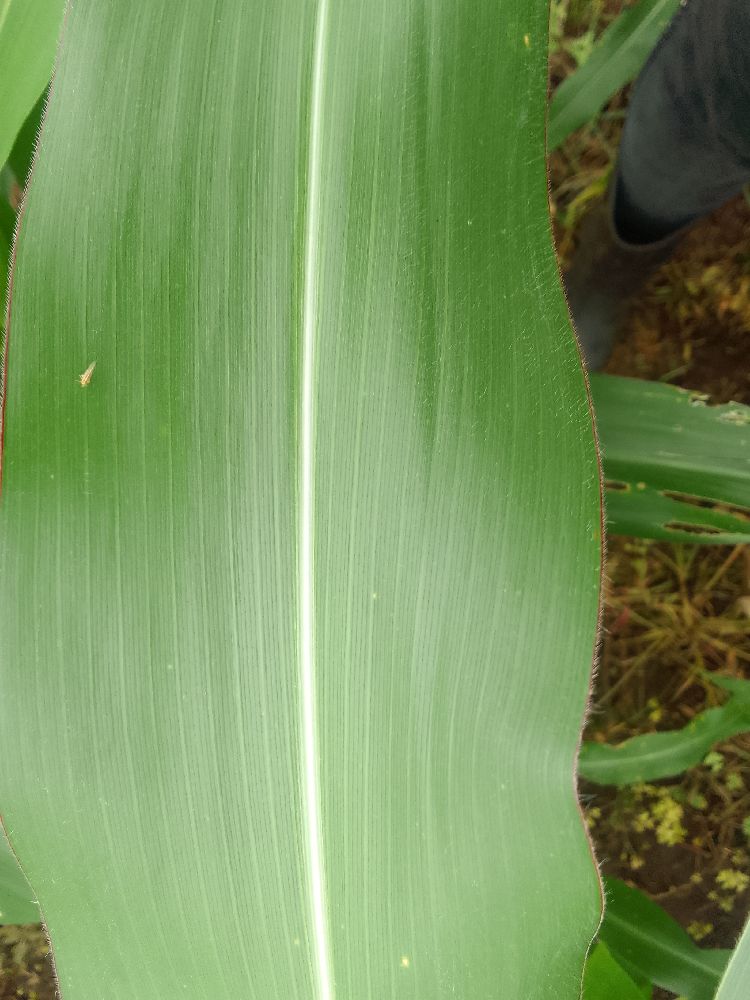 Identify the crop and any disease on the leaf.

maize, healthy
